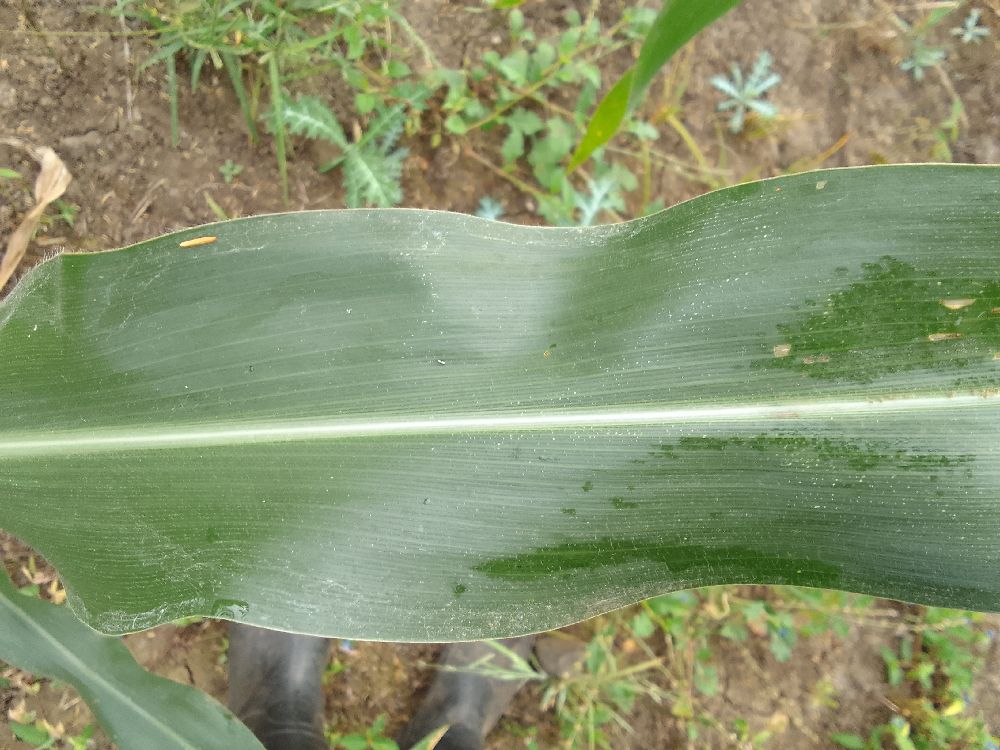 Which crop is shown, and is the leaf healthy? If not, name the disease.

maize, healthy
